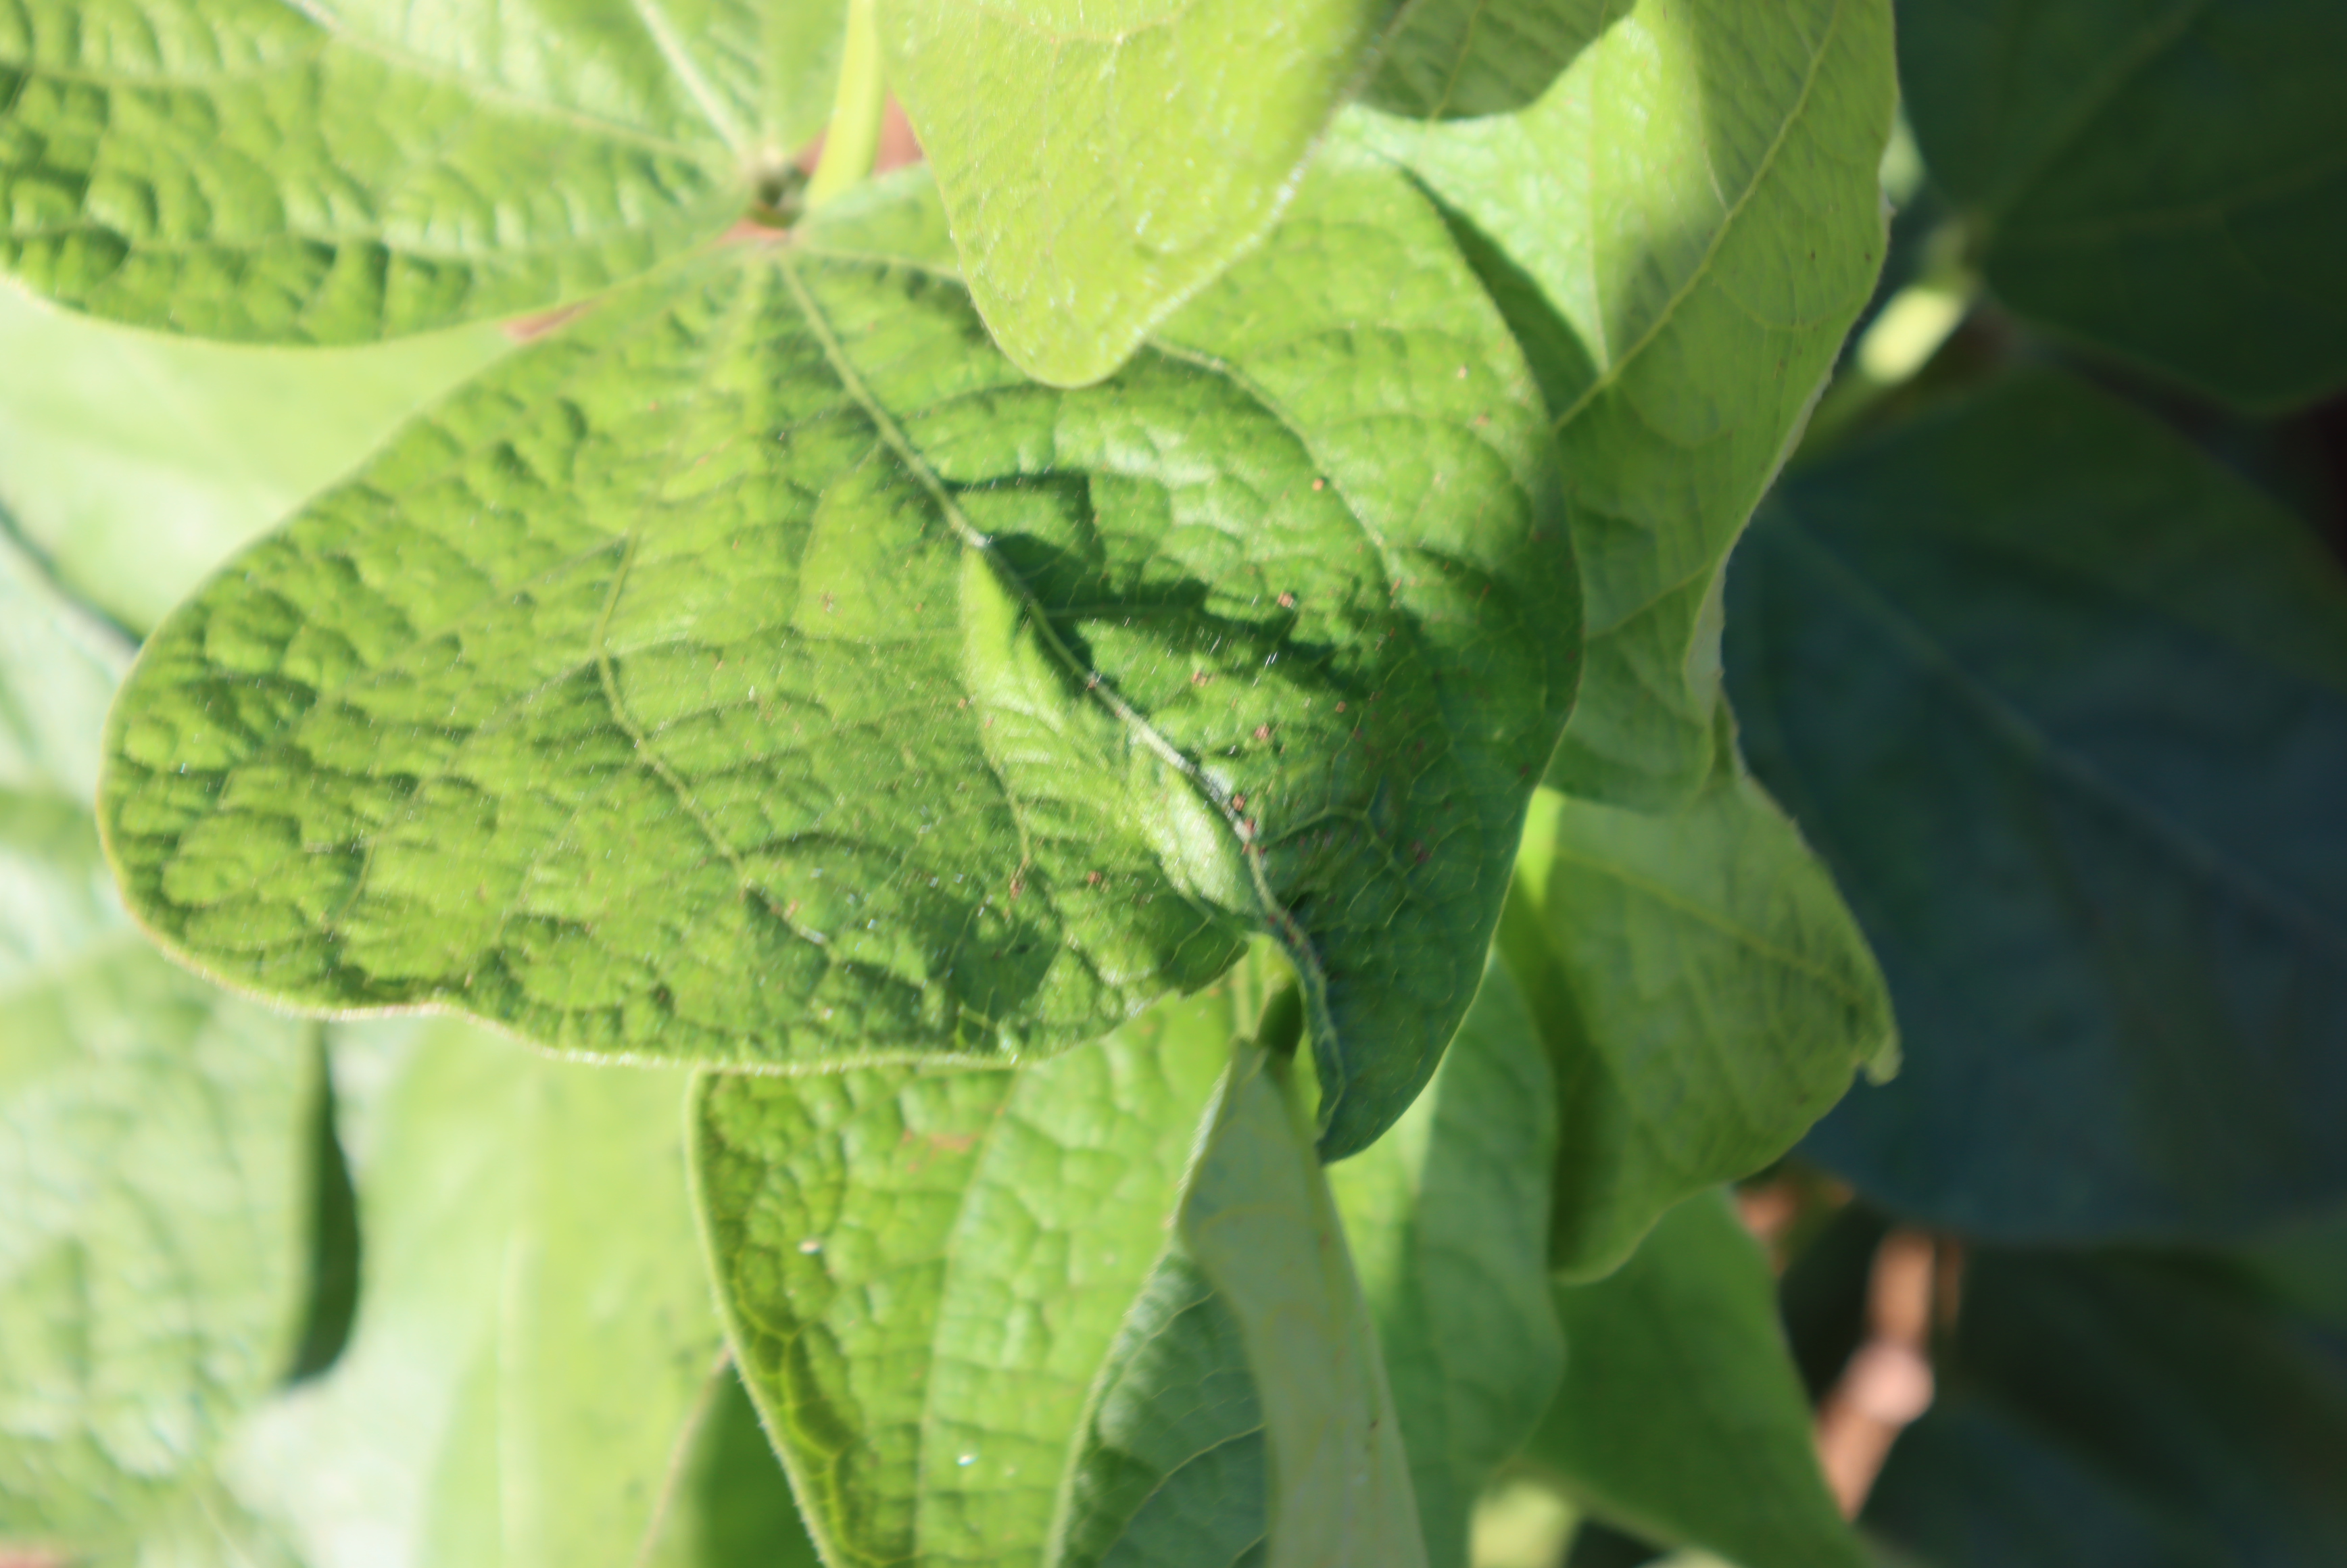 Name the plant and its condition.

peas, phytophagous
